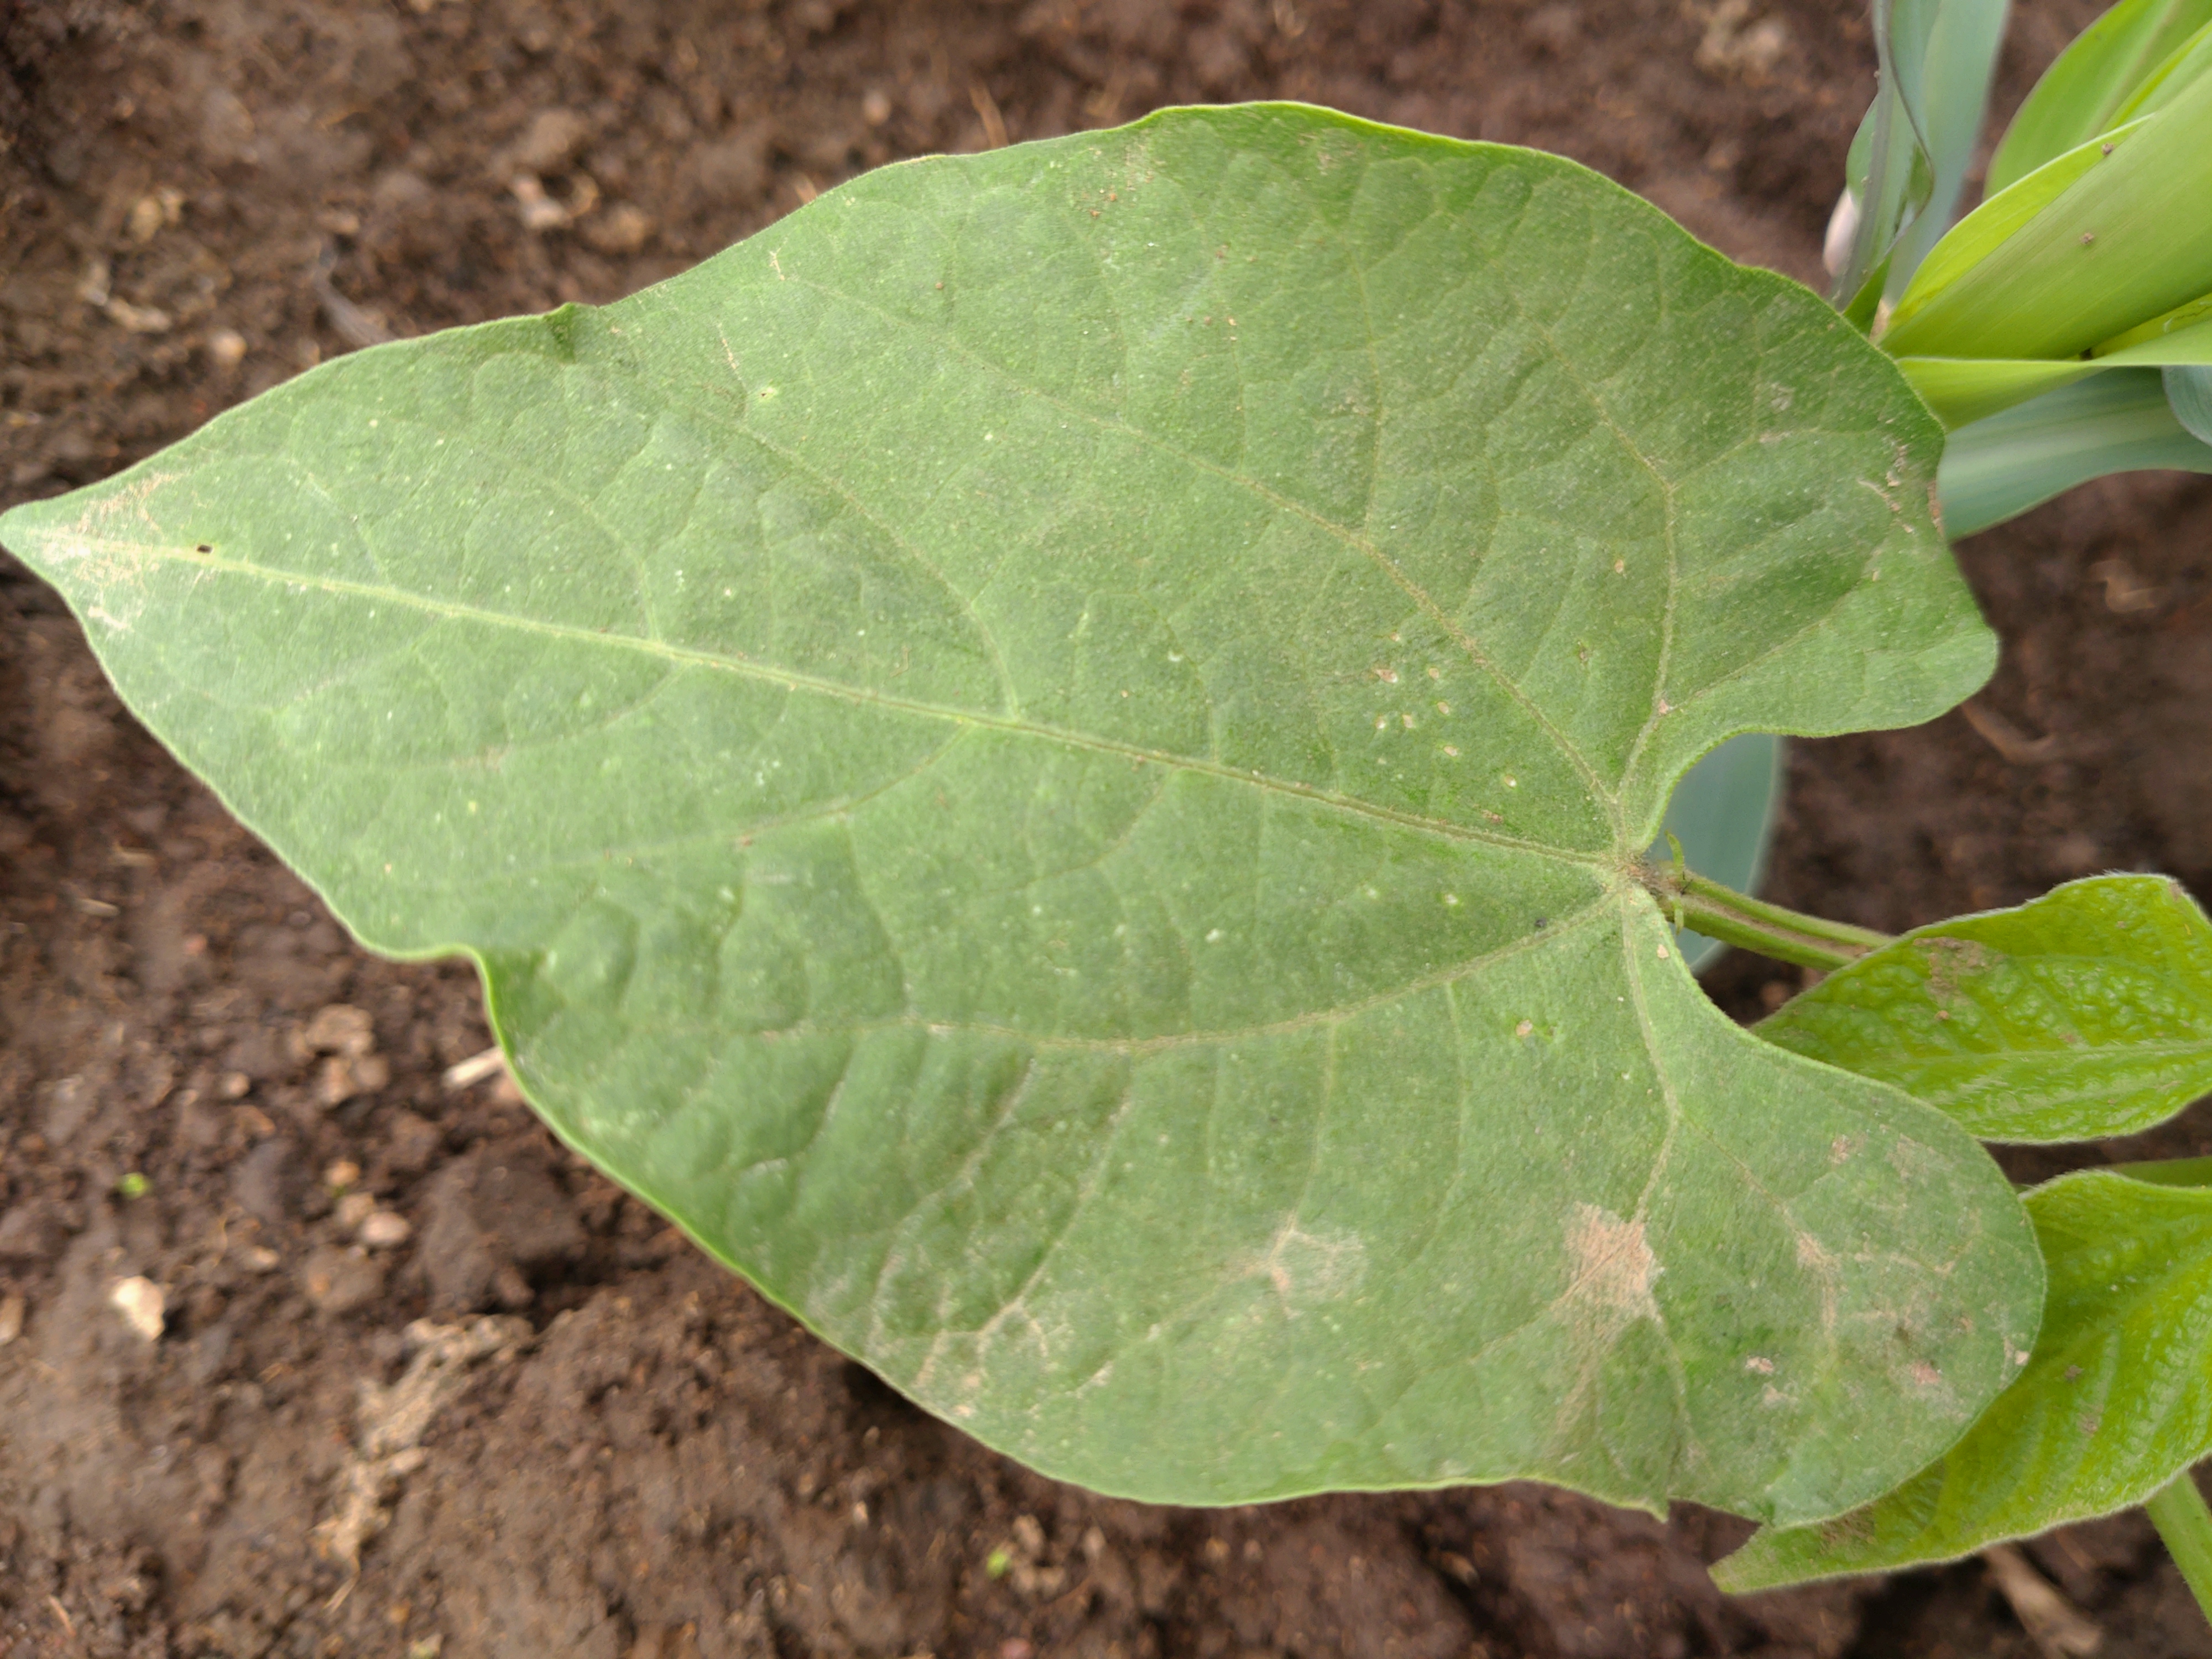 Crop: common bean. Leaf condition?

healthy
